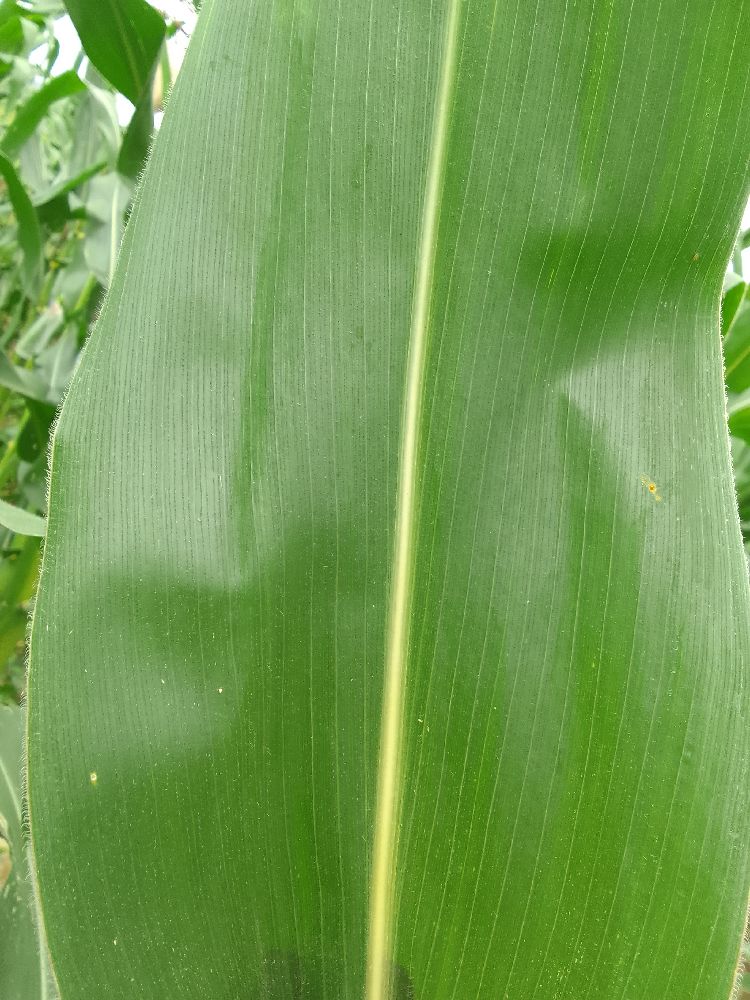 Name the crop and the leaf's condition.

maize, healthy
